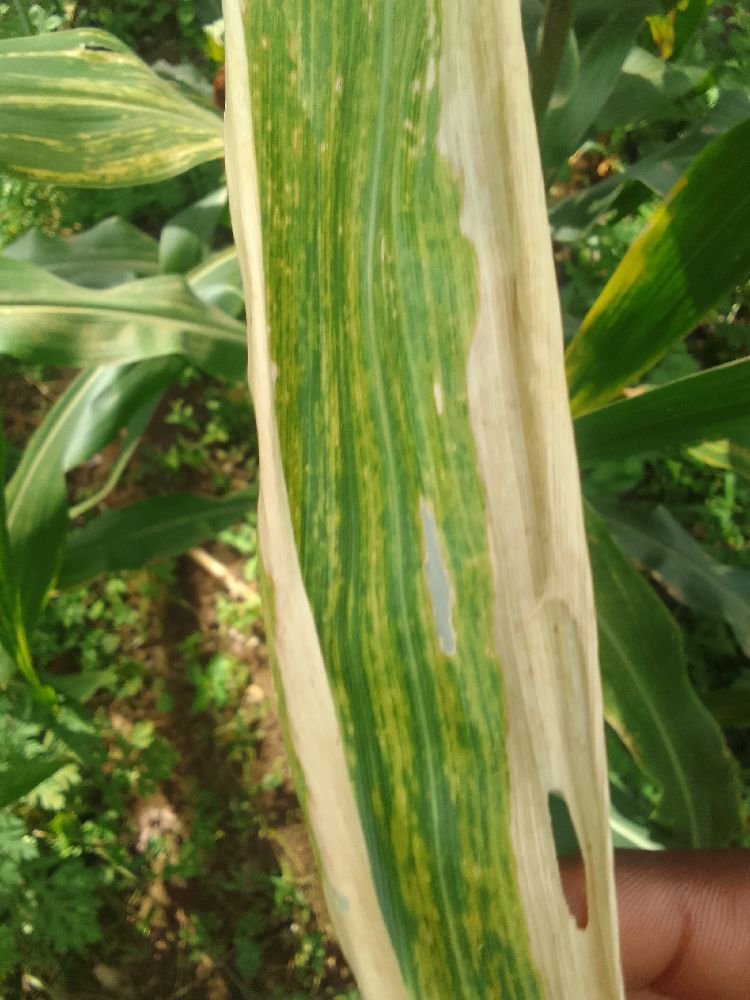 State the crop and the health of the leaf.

maize, maize lethal necrosis
